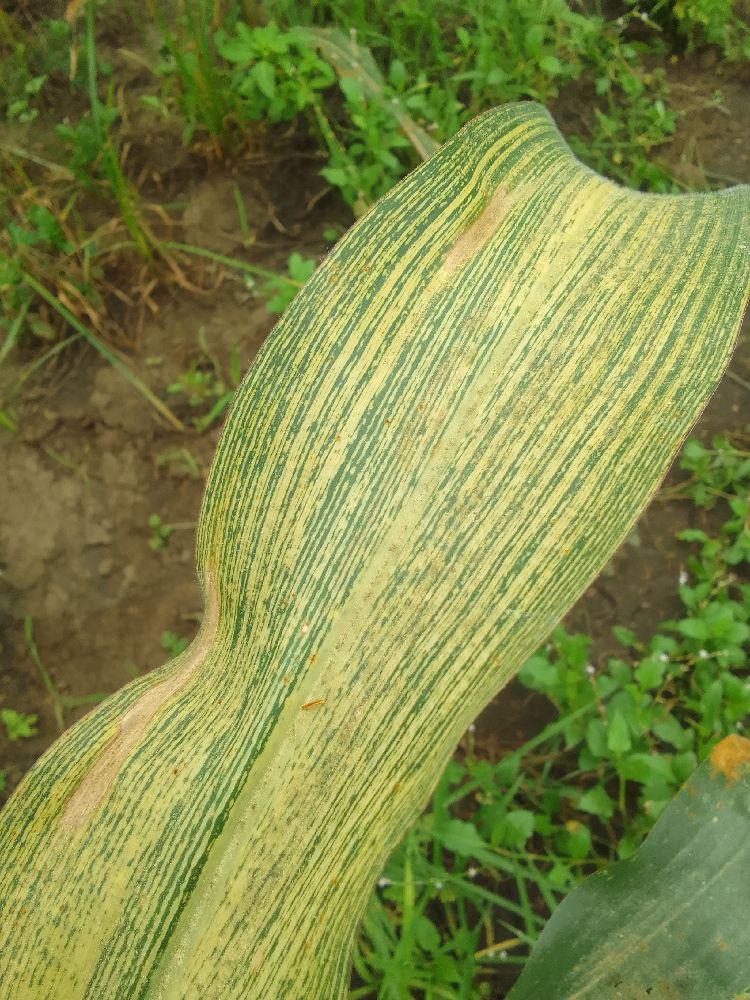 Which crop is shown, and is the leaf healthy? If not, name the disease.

maize, maize streak virus
